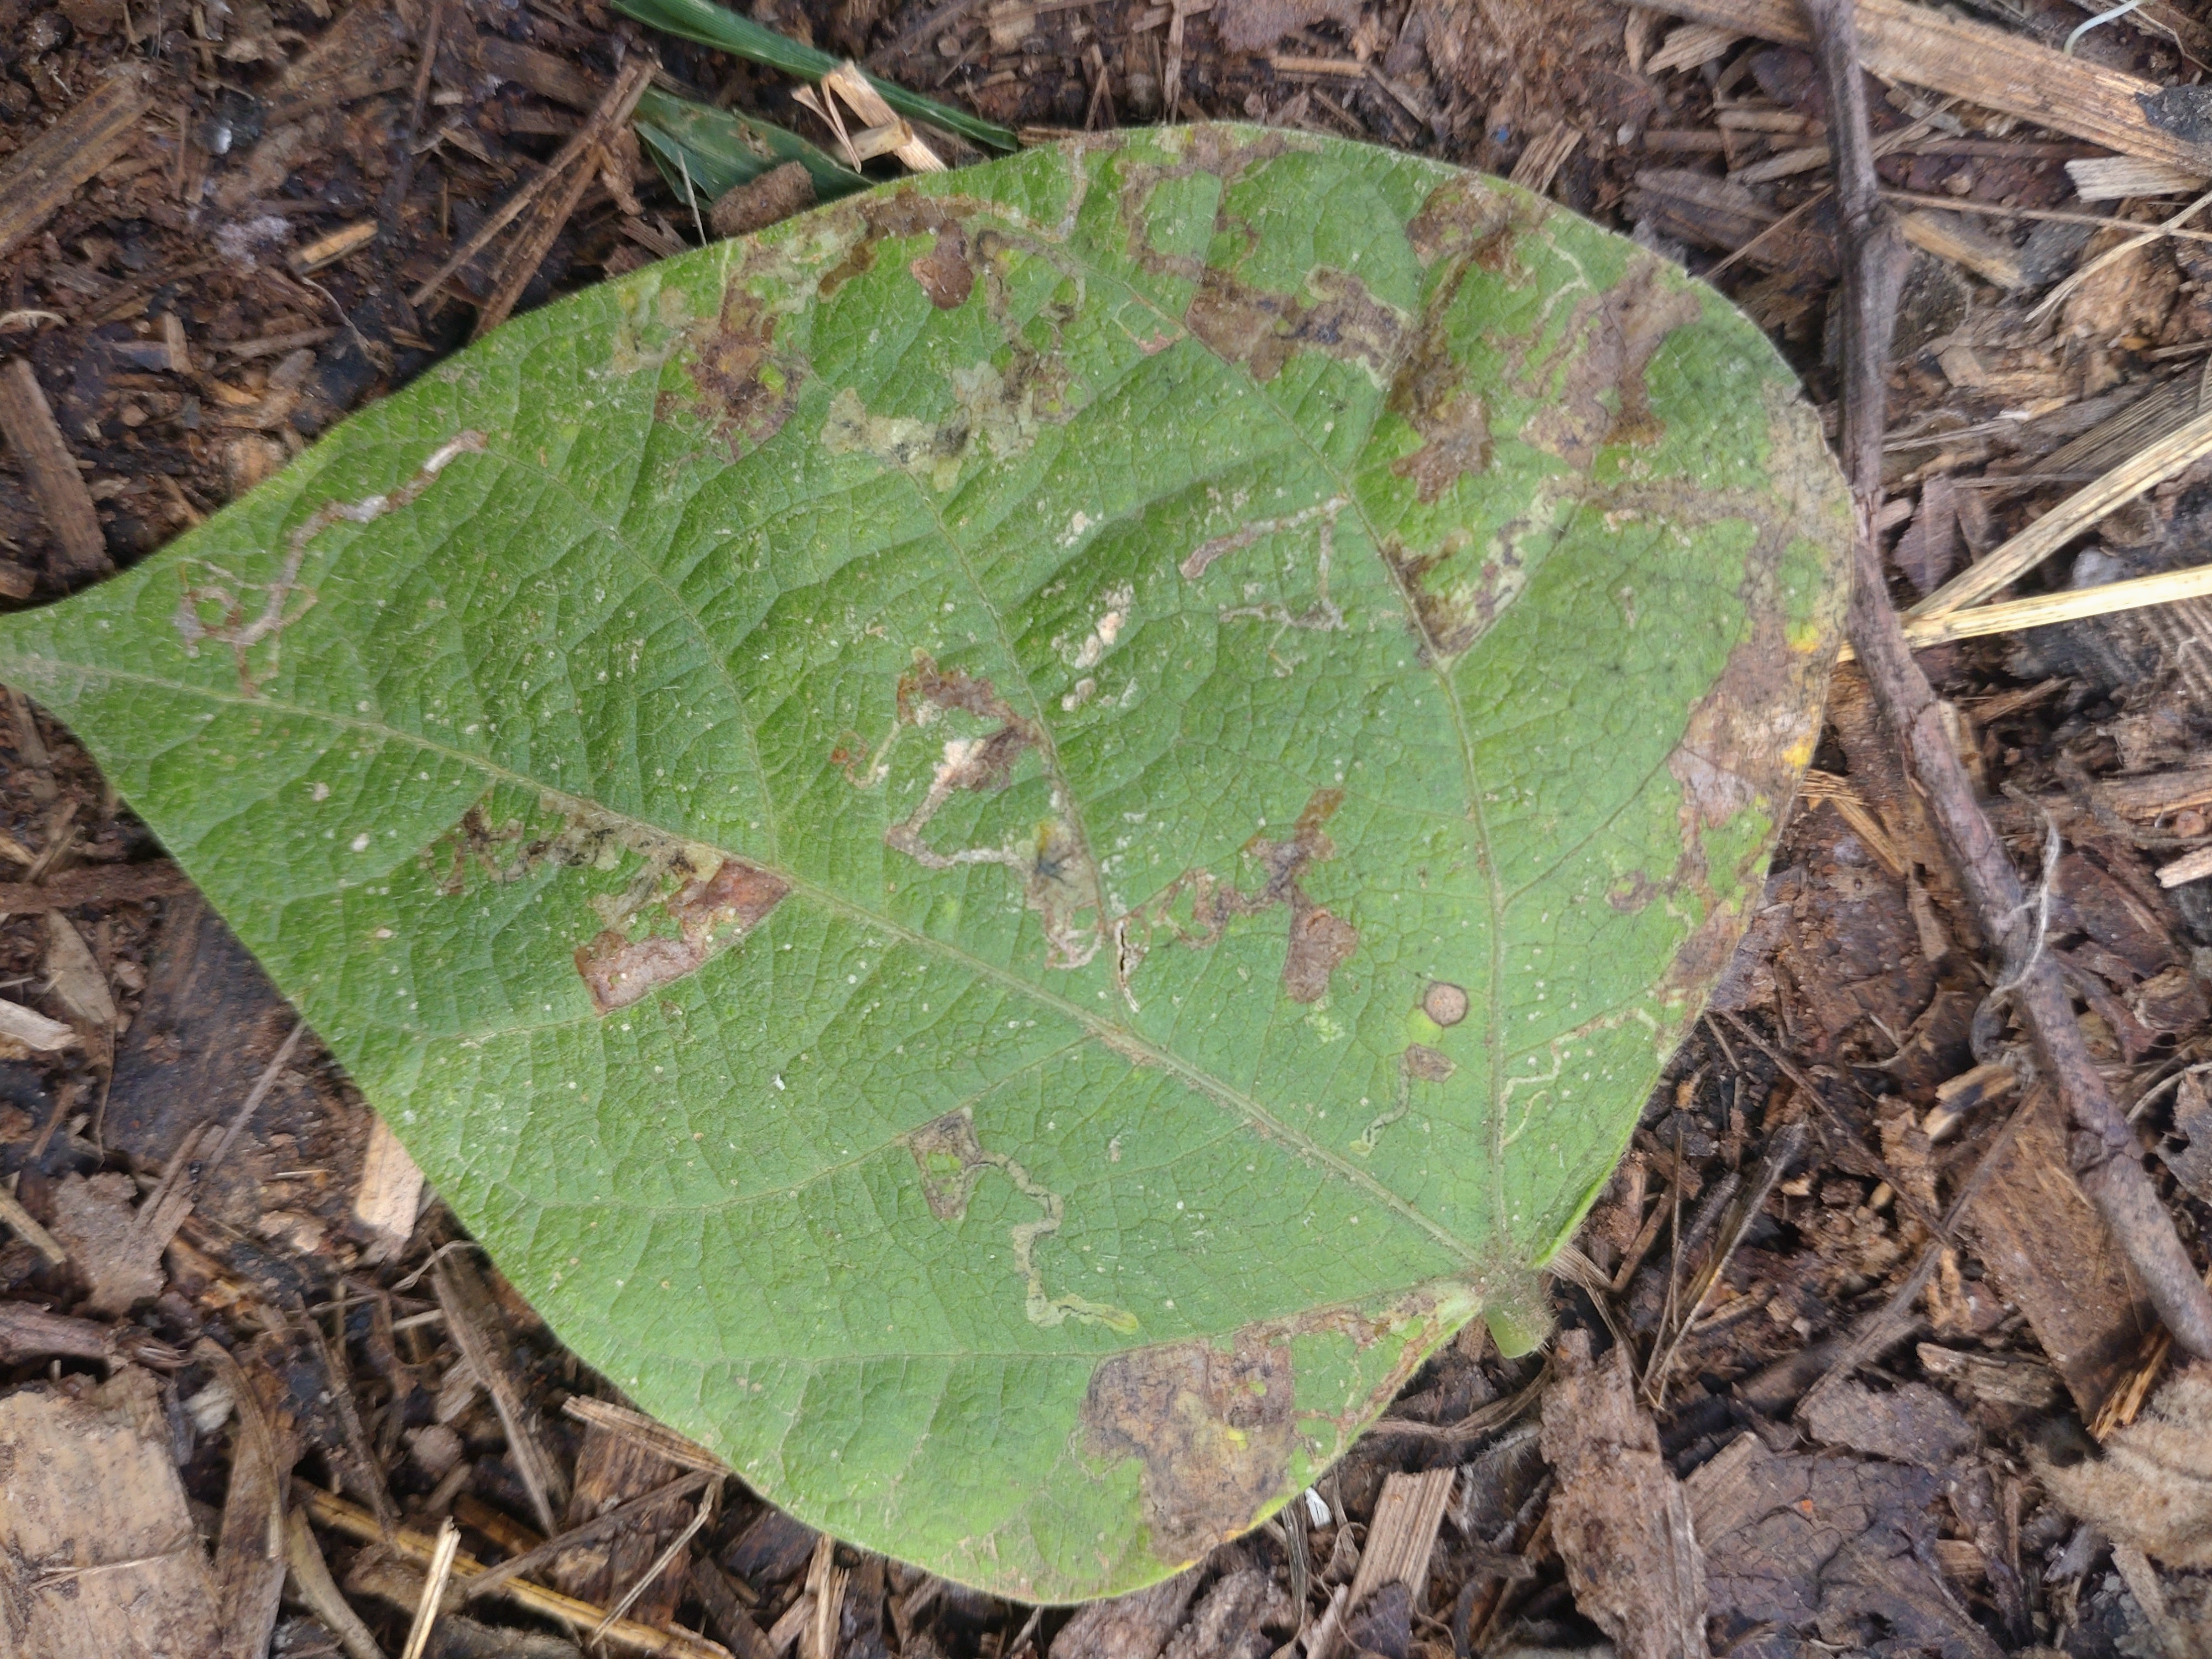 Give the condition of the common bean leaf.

anthracnose
